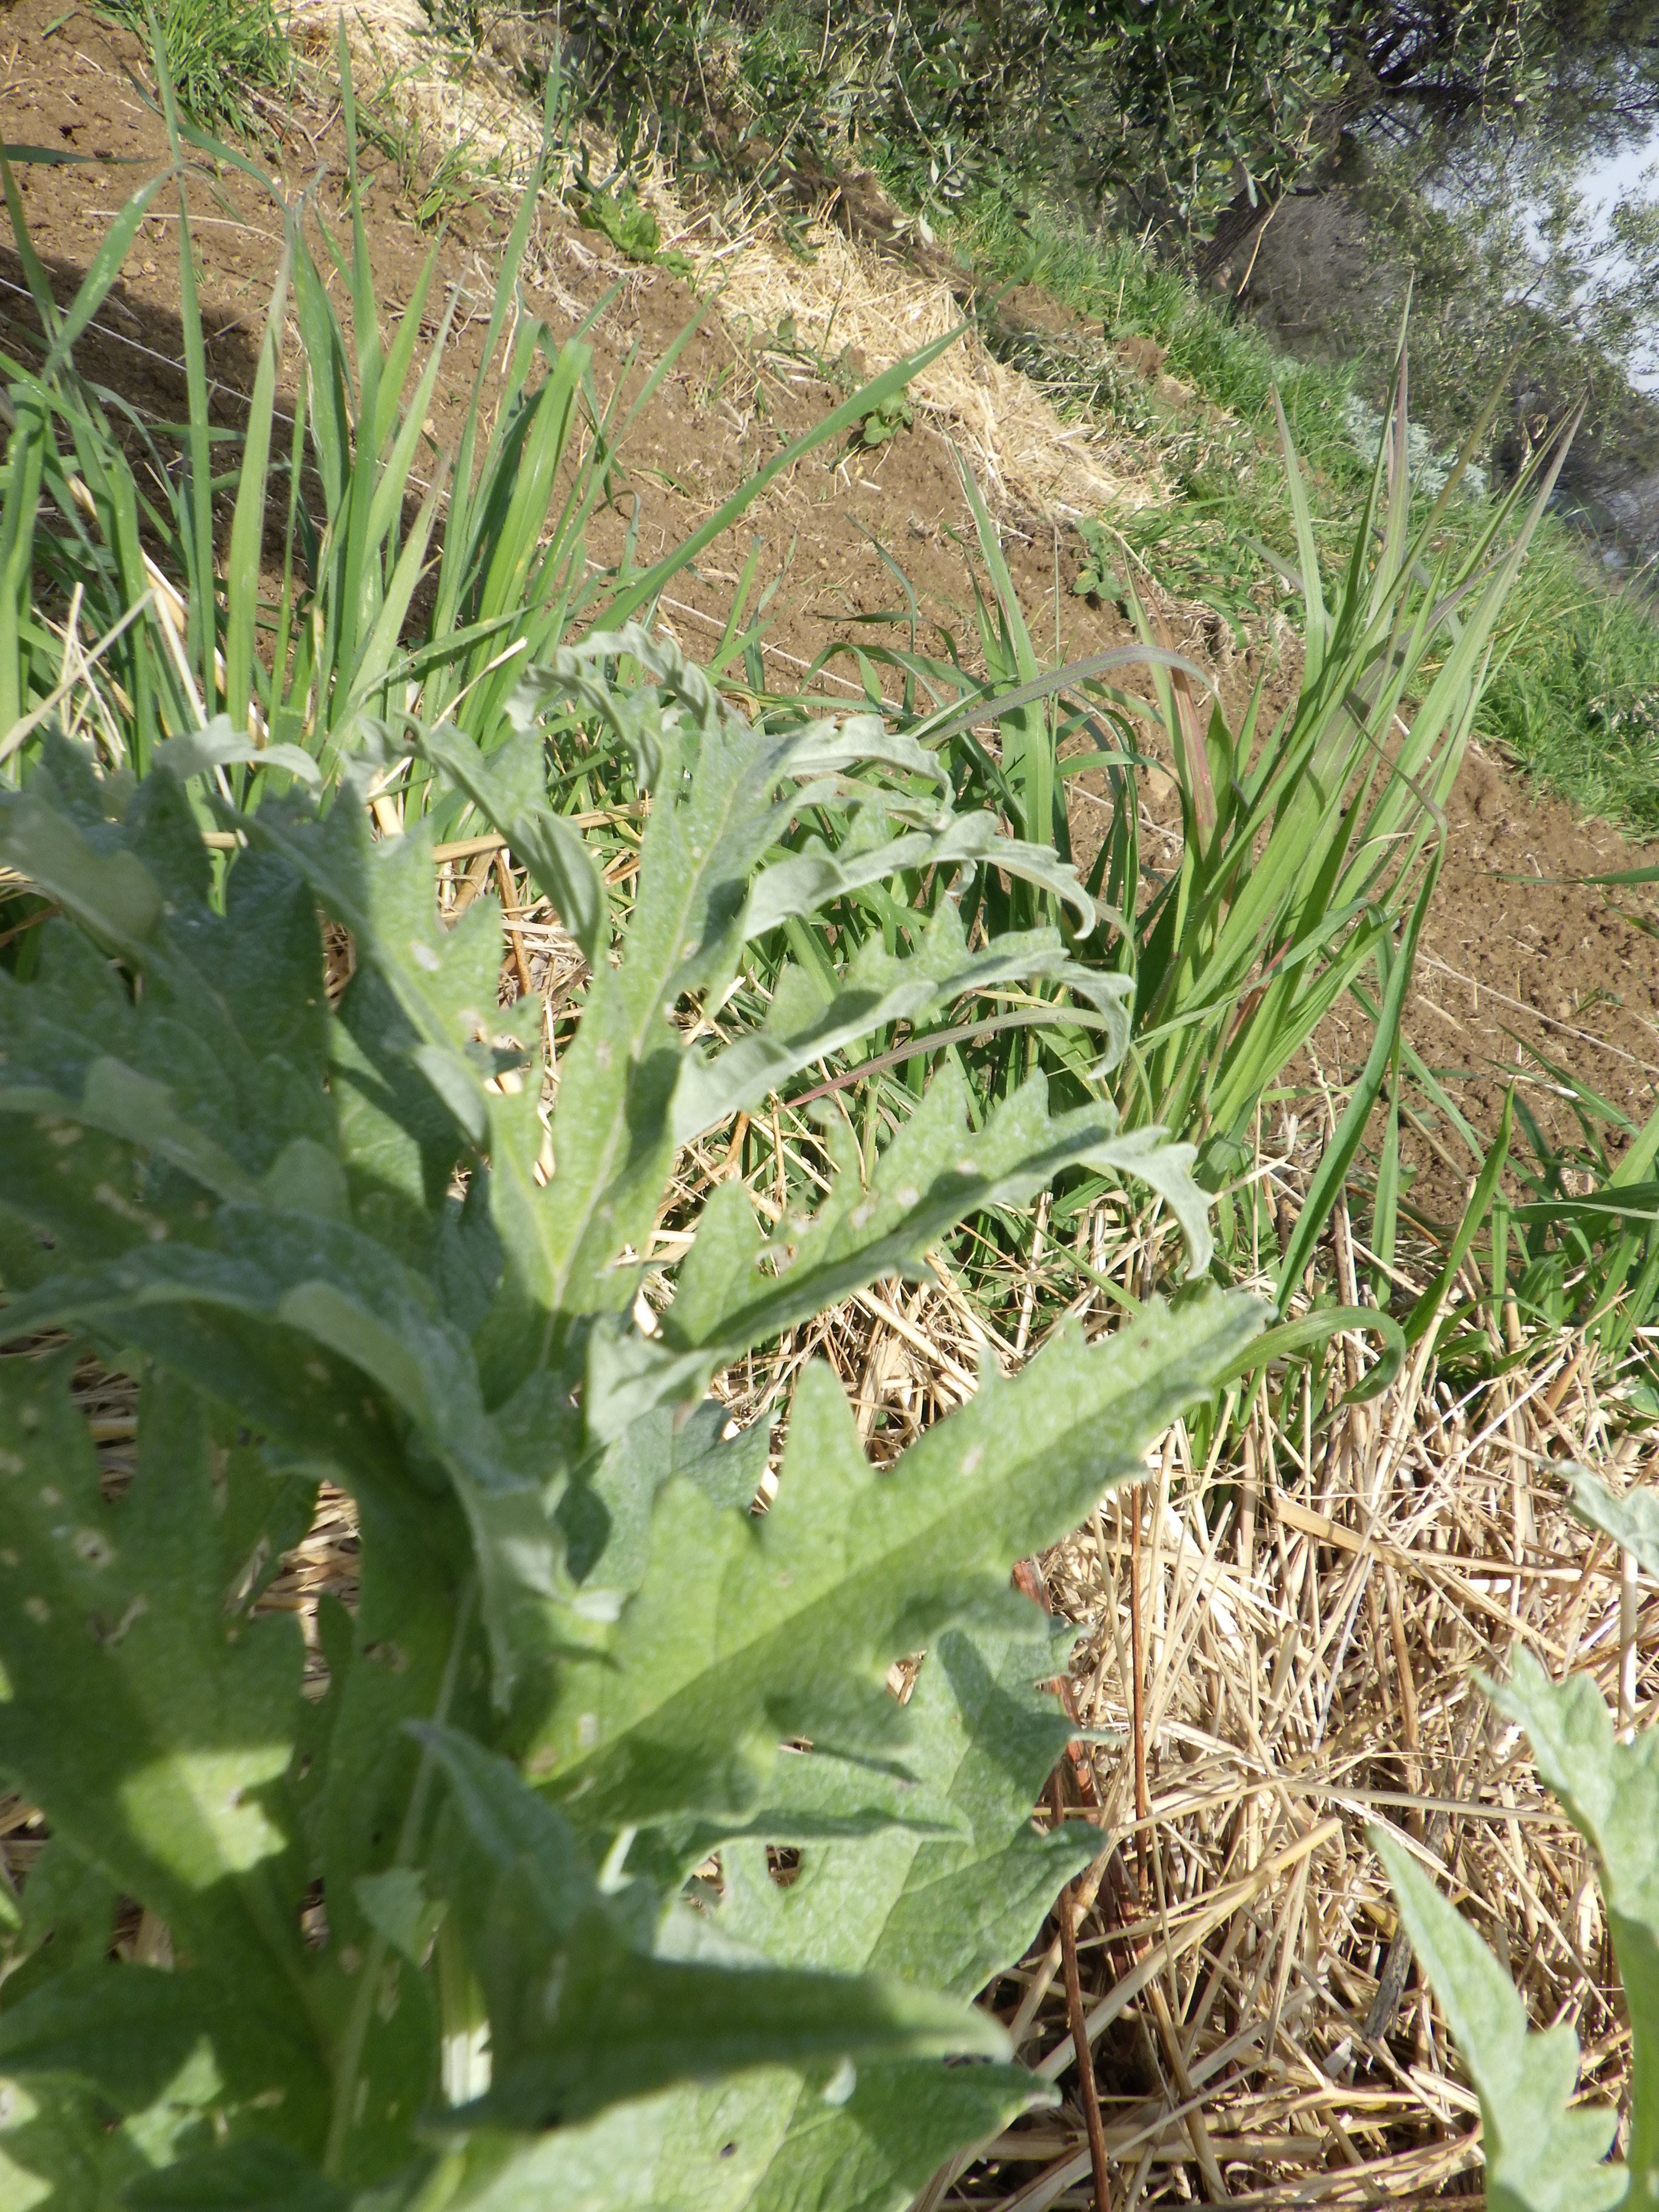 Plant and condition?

artichoke, healthy
